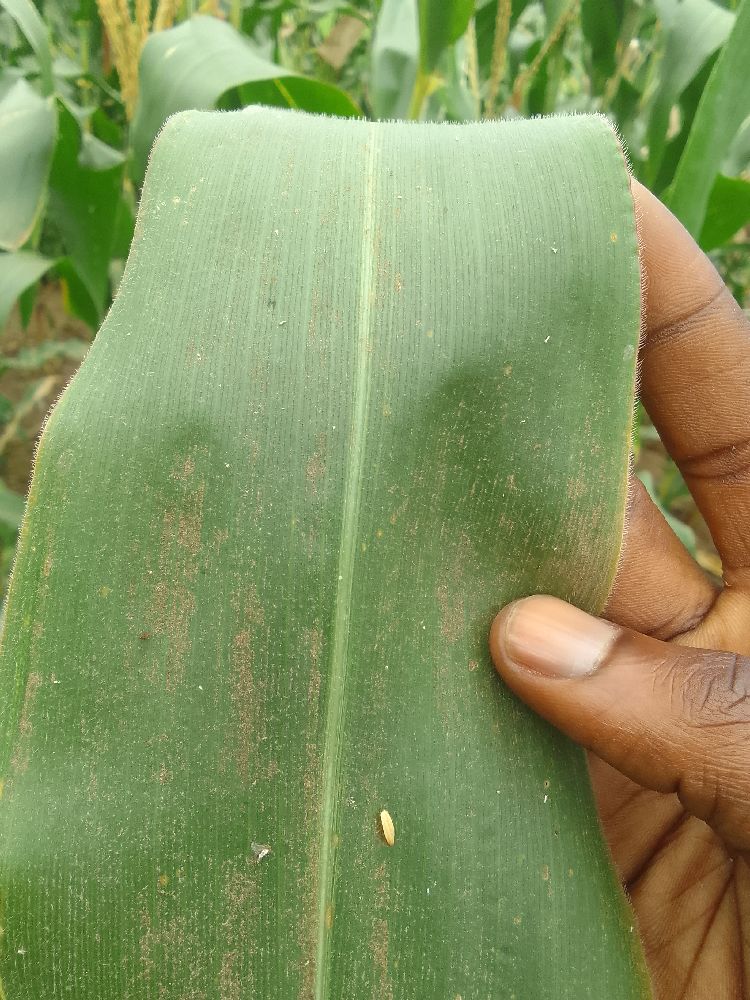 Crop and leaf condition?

maize, healthy
